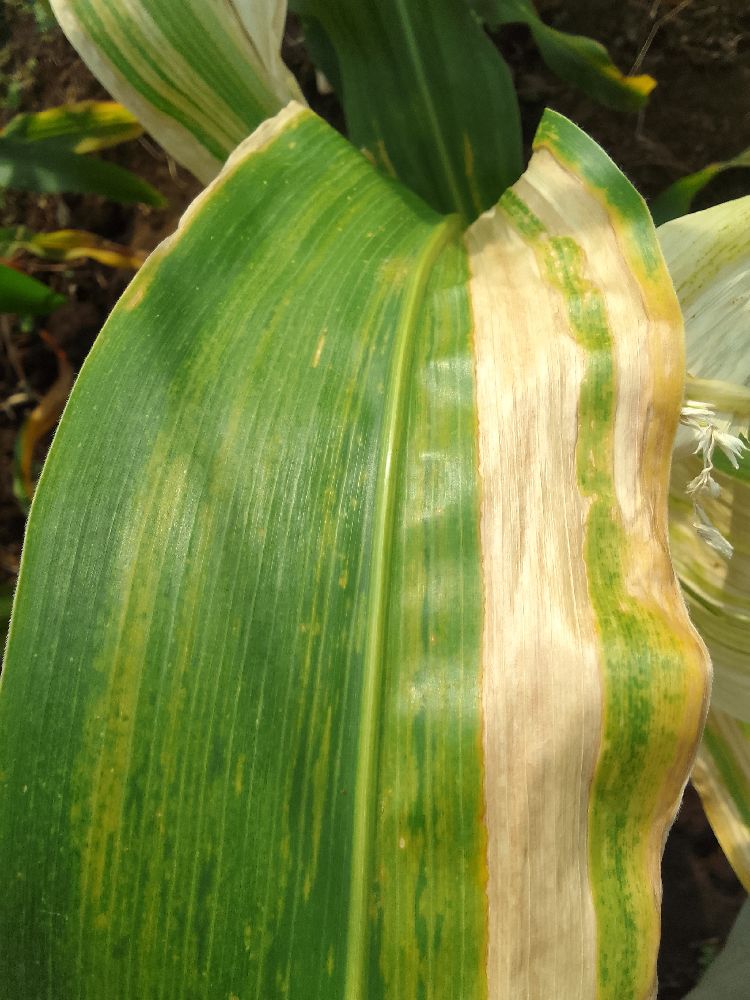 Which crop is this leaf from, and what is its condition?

maize, maize lethal necrosis
